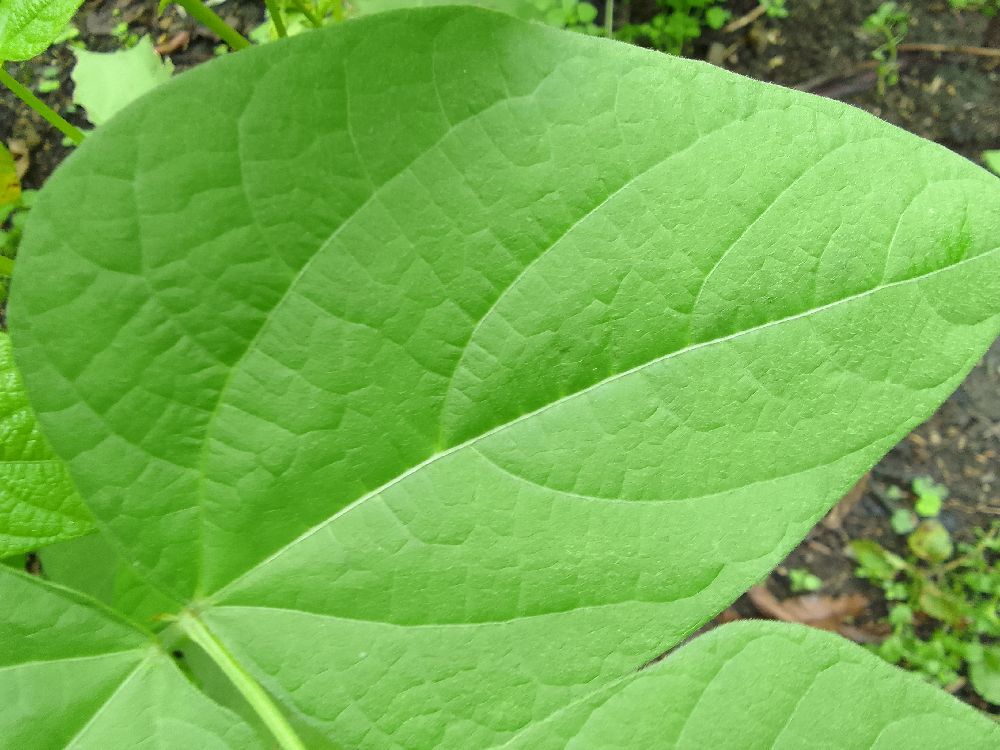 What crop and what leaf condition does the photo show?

common bean, healthy
